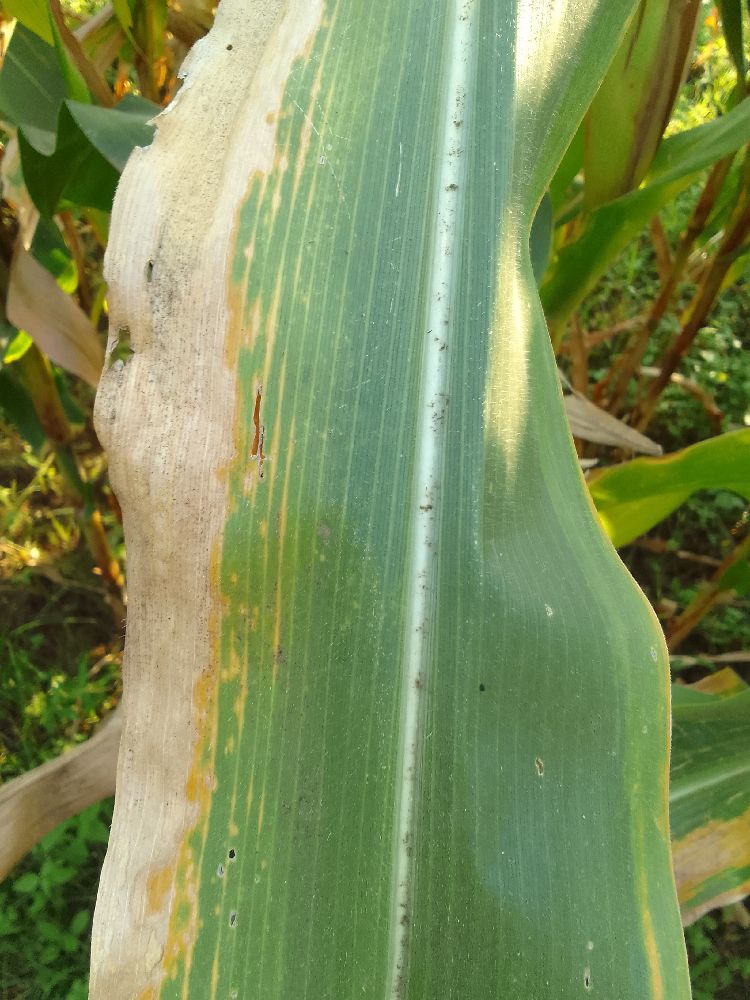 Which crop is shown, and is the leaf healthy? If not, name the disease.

maize, maize lethal necrosis
